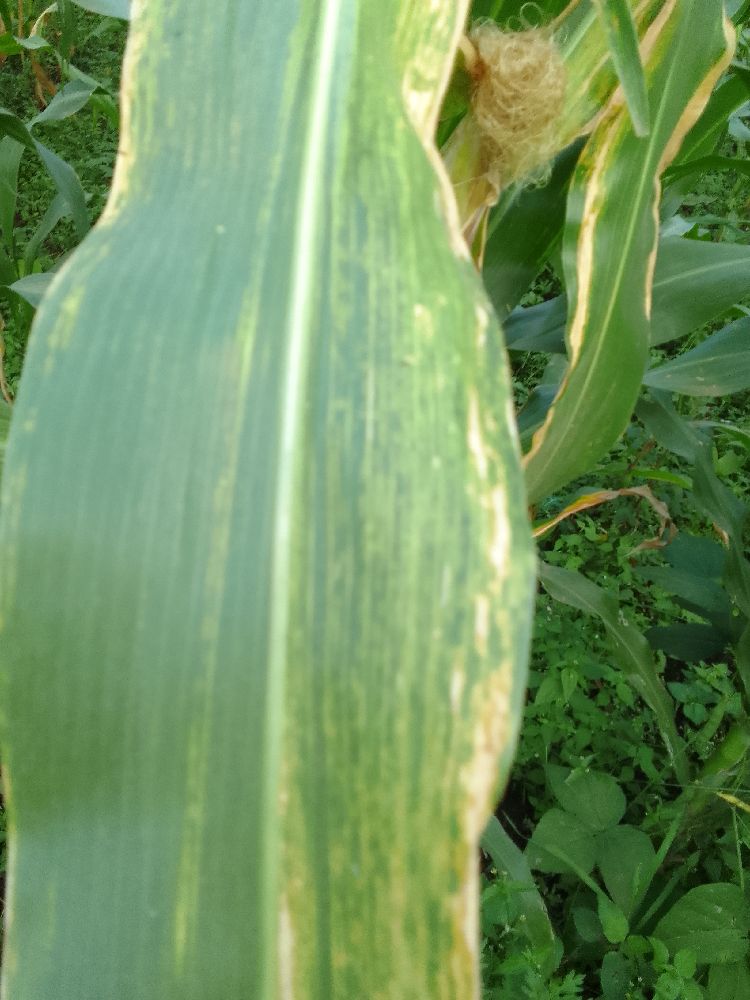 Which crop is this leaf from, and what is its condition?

maize, maize lethal necrosis
